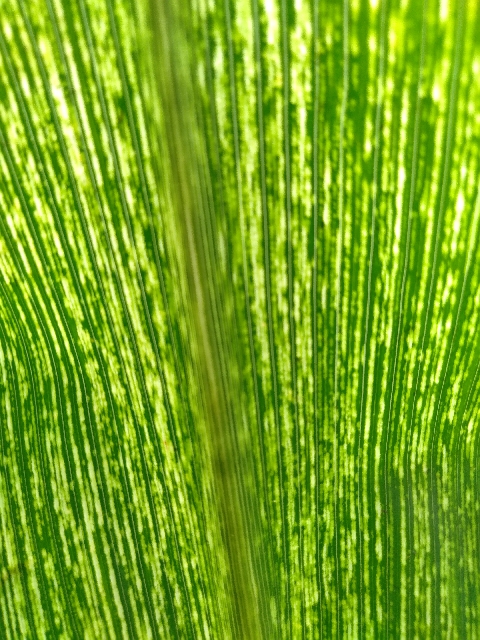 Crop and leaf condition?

maize, maize streak virus
